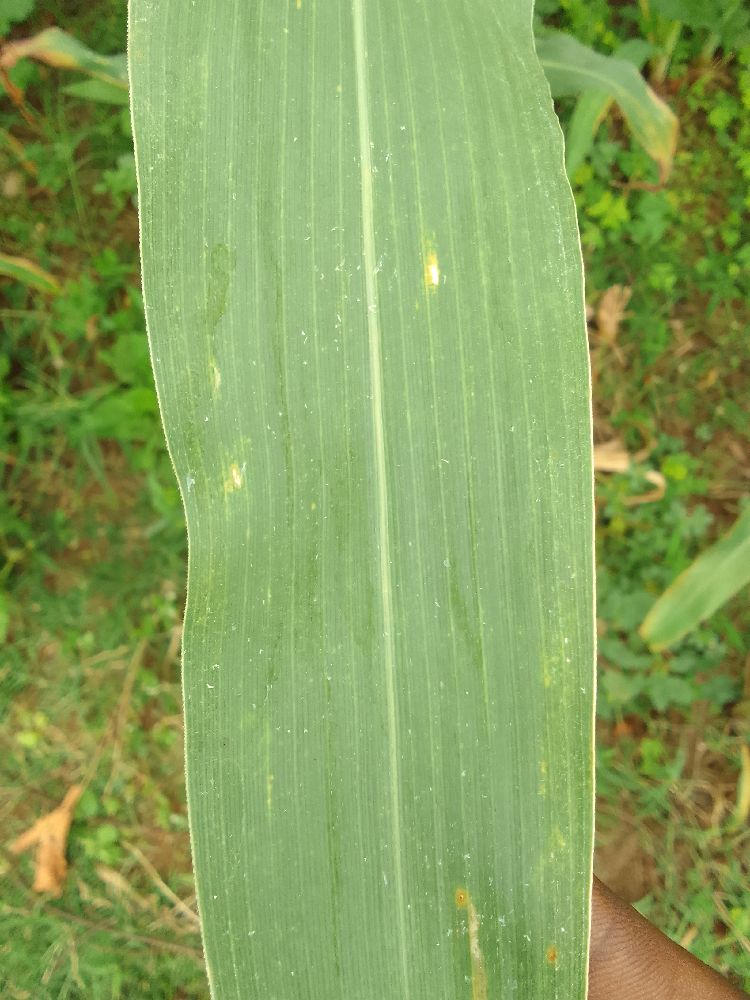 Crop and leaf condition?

maize, healthy
